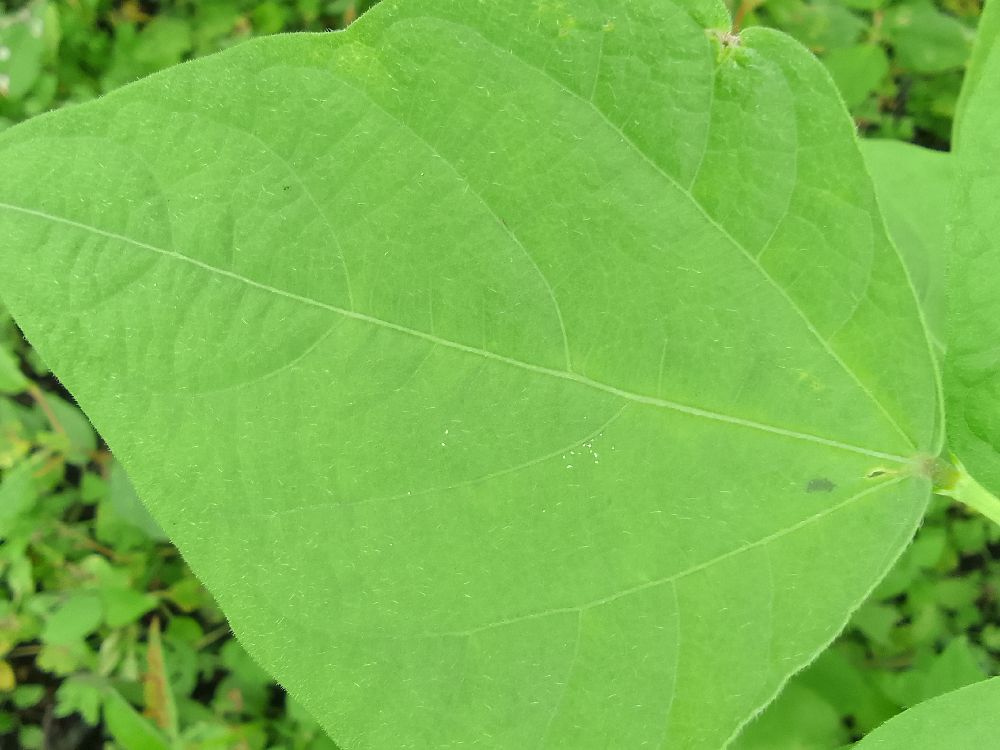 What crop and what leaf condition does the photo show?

common bean, healthy
